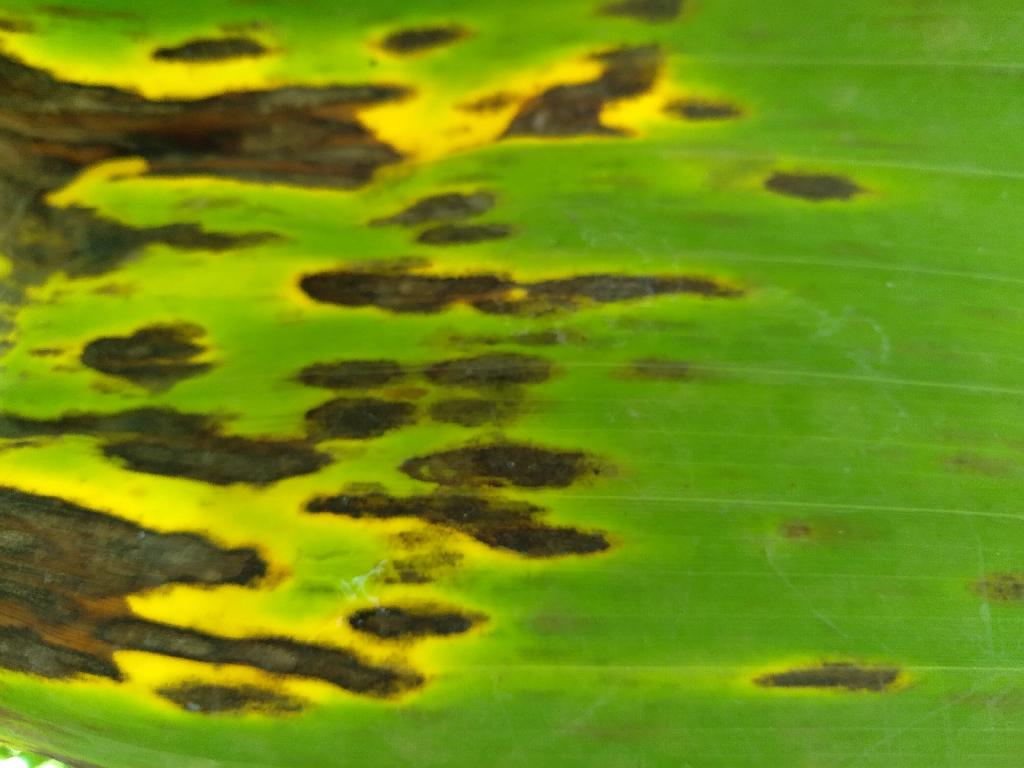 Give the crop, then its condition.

banana, black sigatoka
